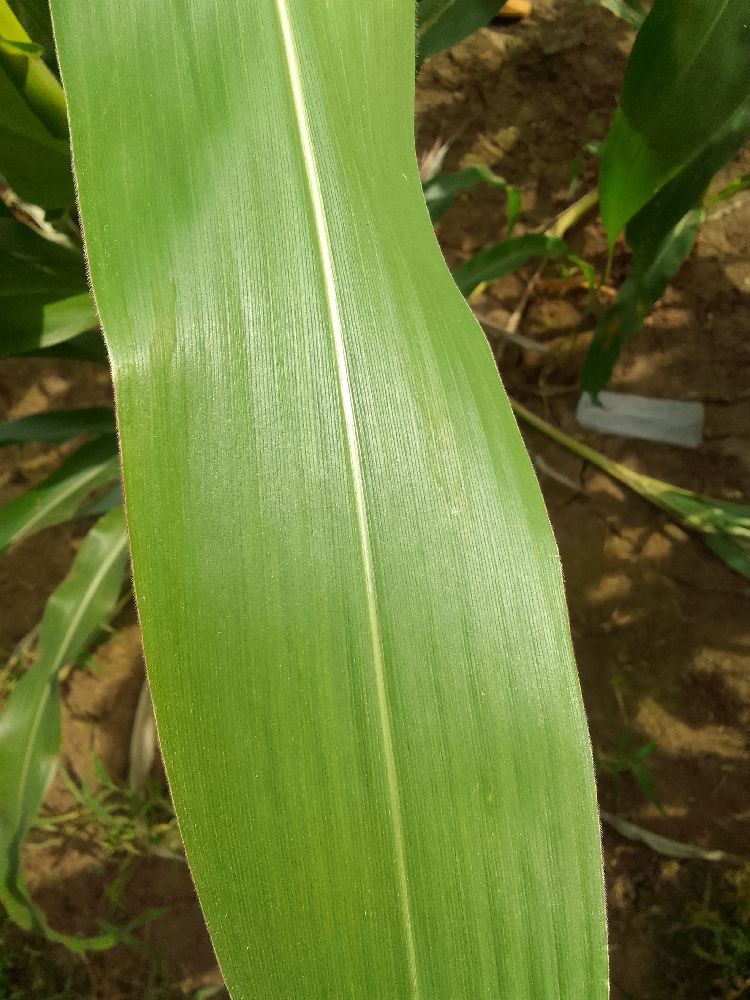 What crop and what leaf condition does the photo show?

maize, healthy
